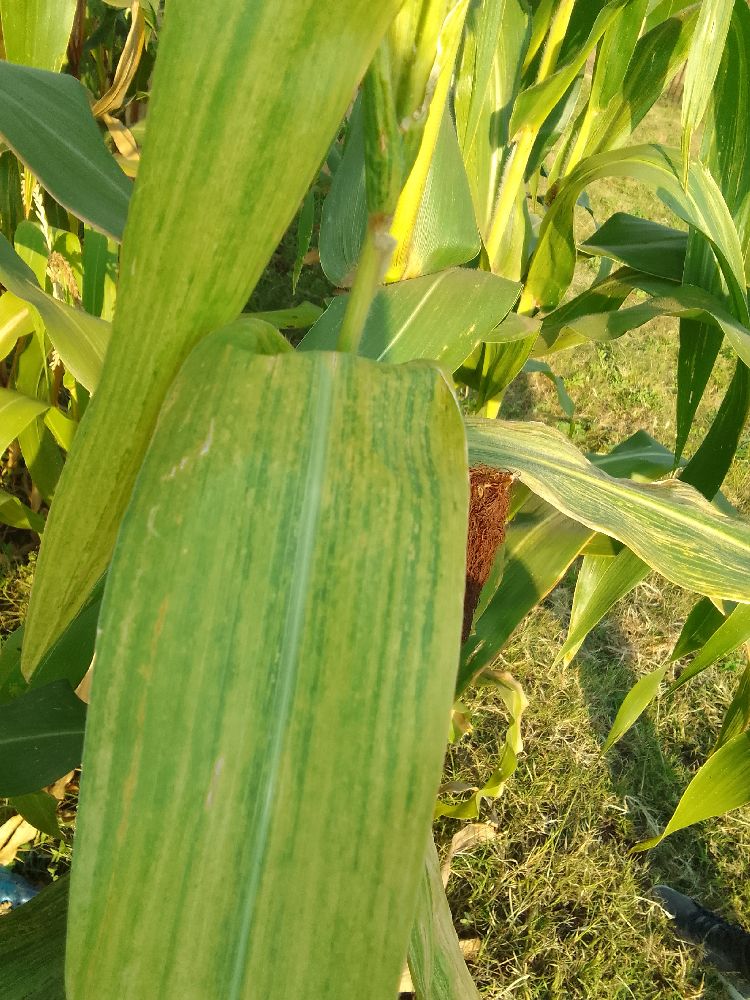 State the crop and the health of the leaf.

maize, maize lethal necrosis
